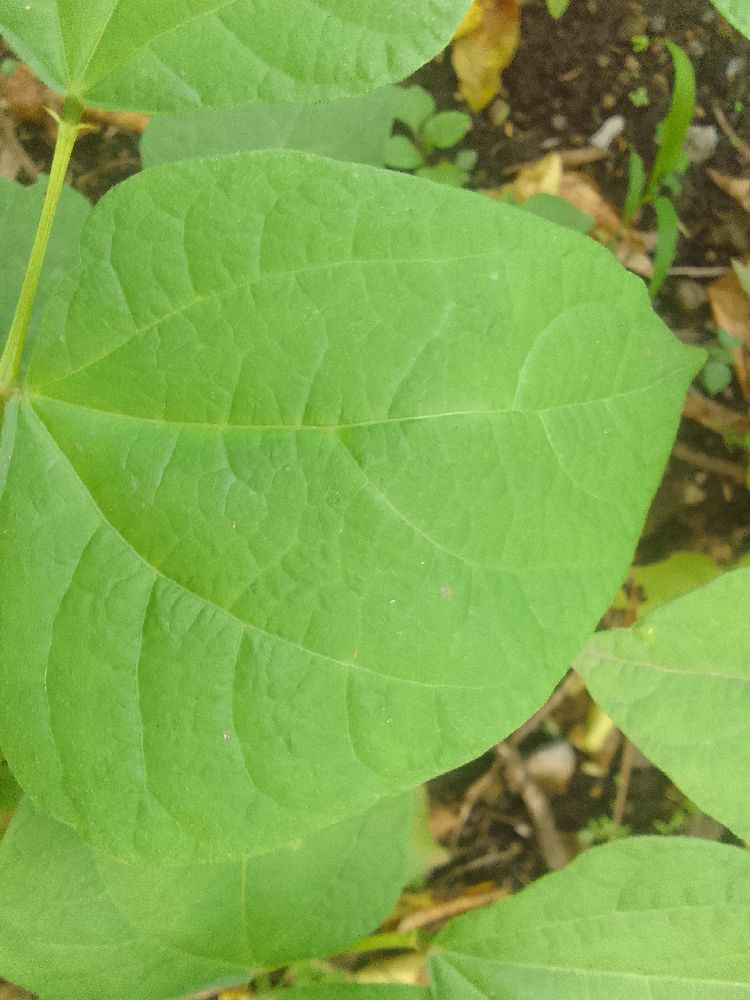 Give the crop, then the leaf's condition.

common bean, healthy
